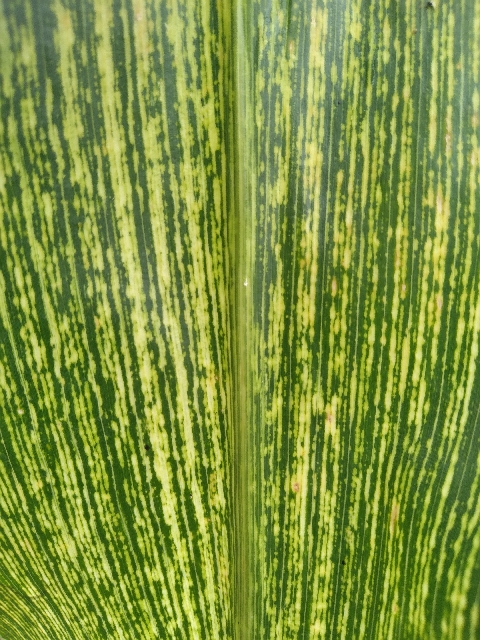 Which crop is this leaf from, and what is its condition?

maize, maize streak virus
